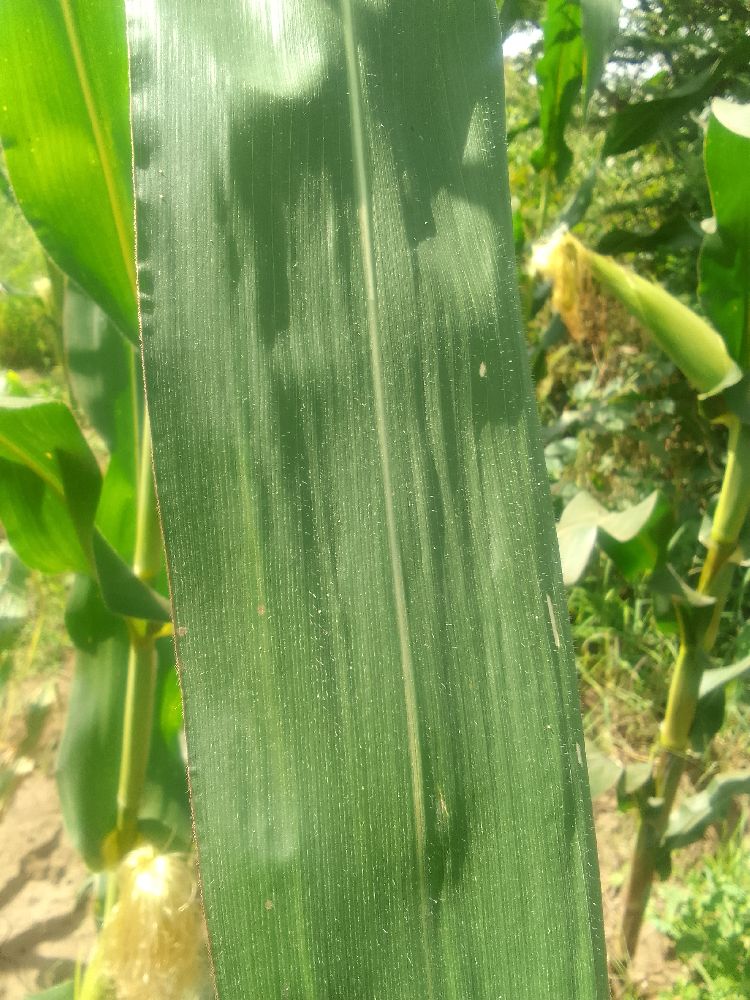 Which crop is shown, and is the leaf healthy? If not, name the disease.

maize, healthy
